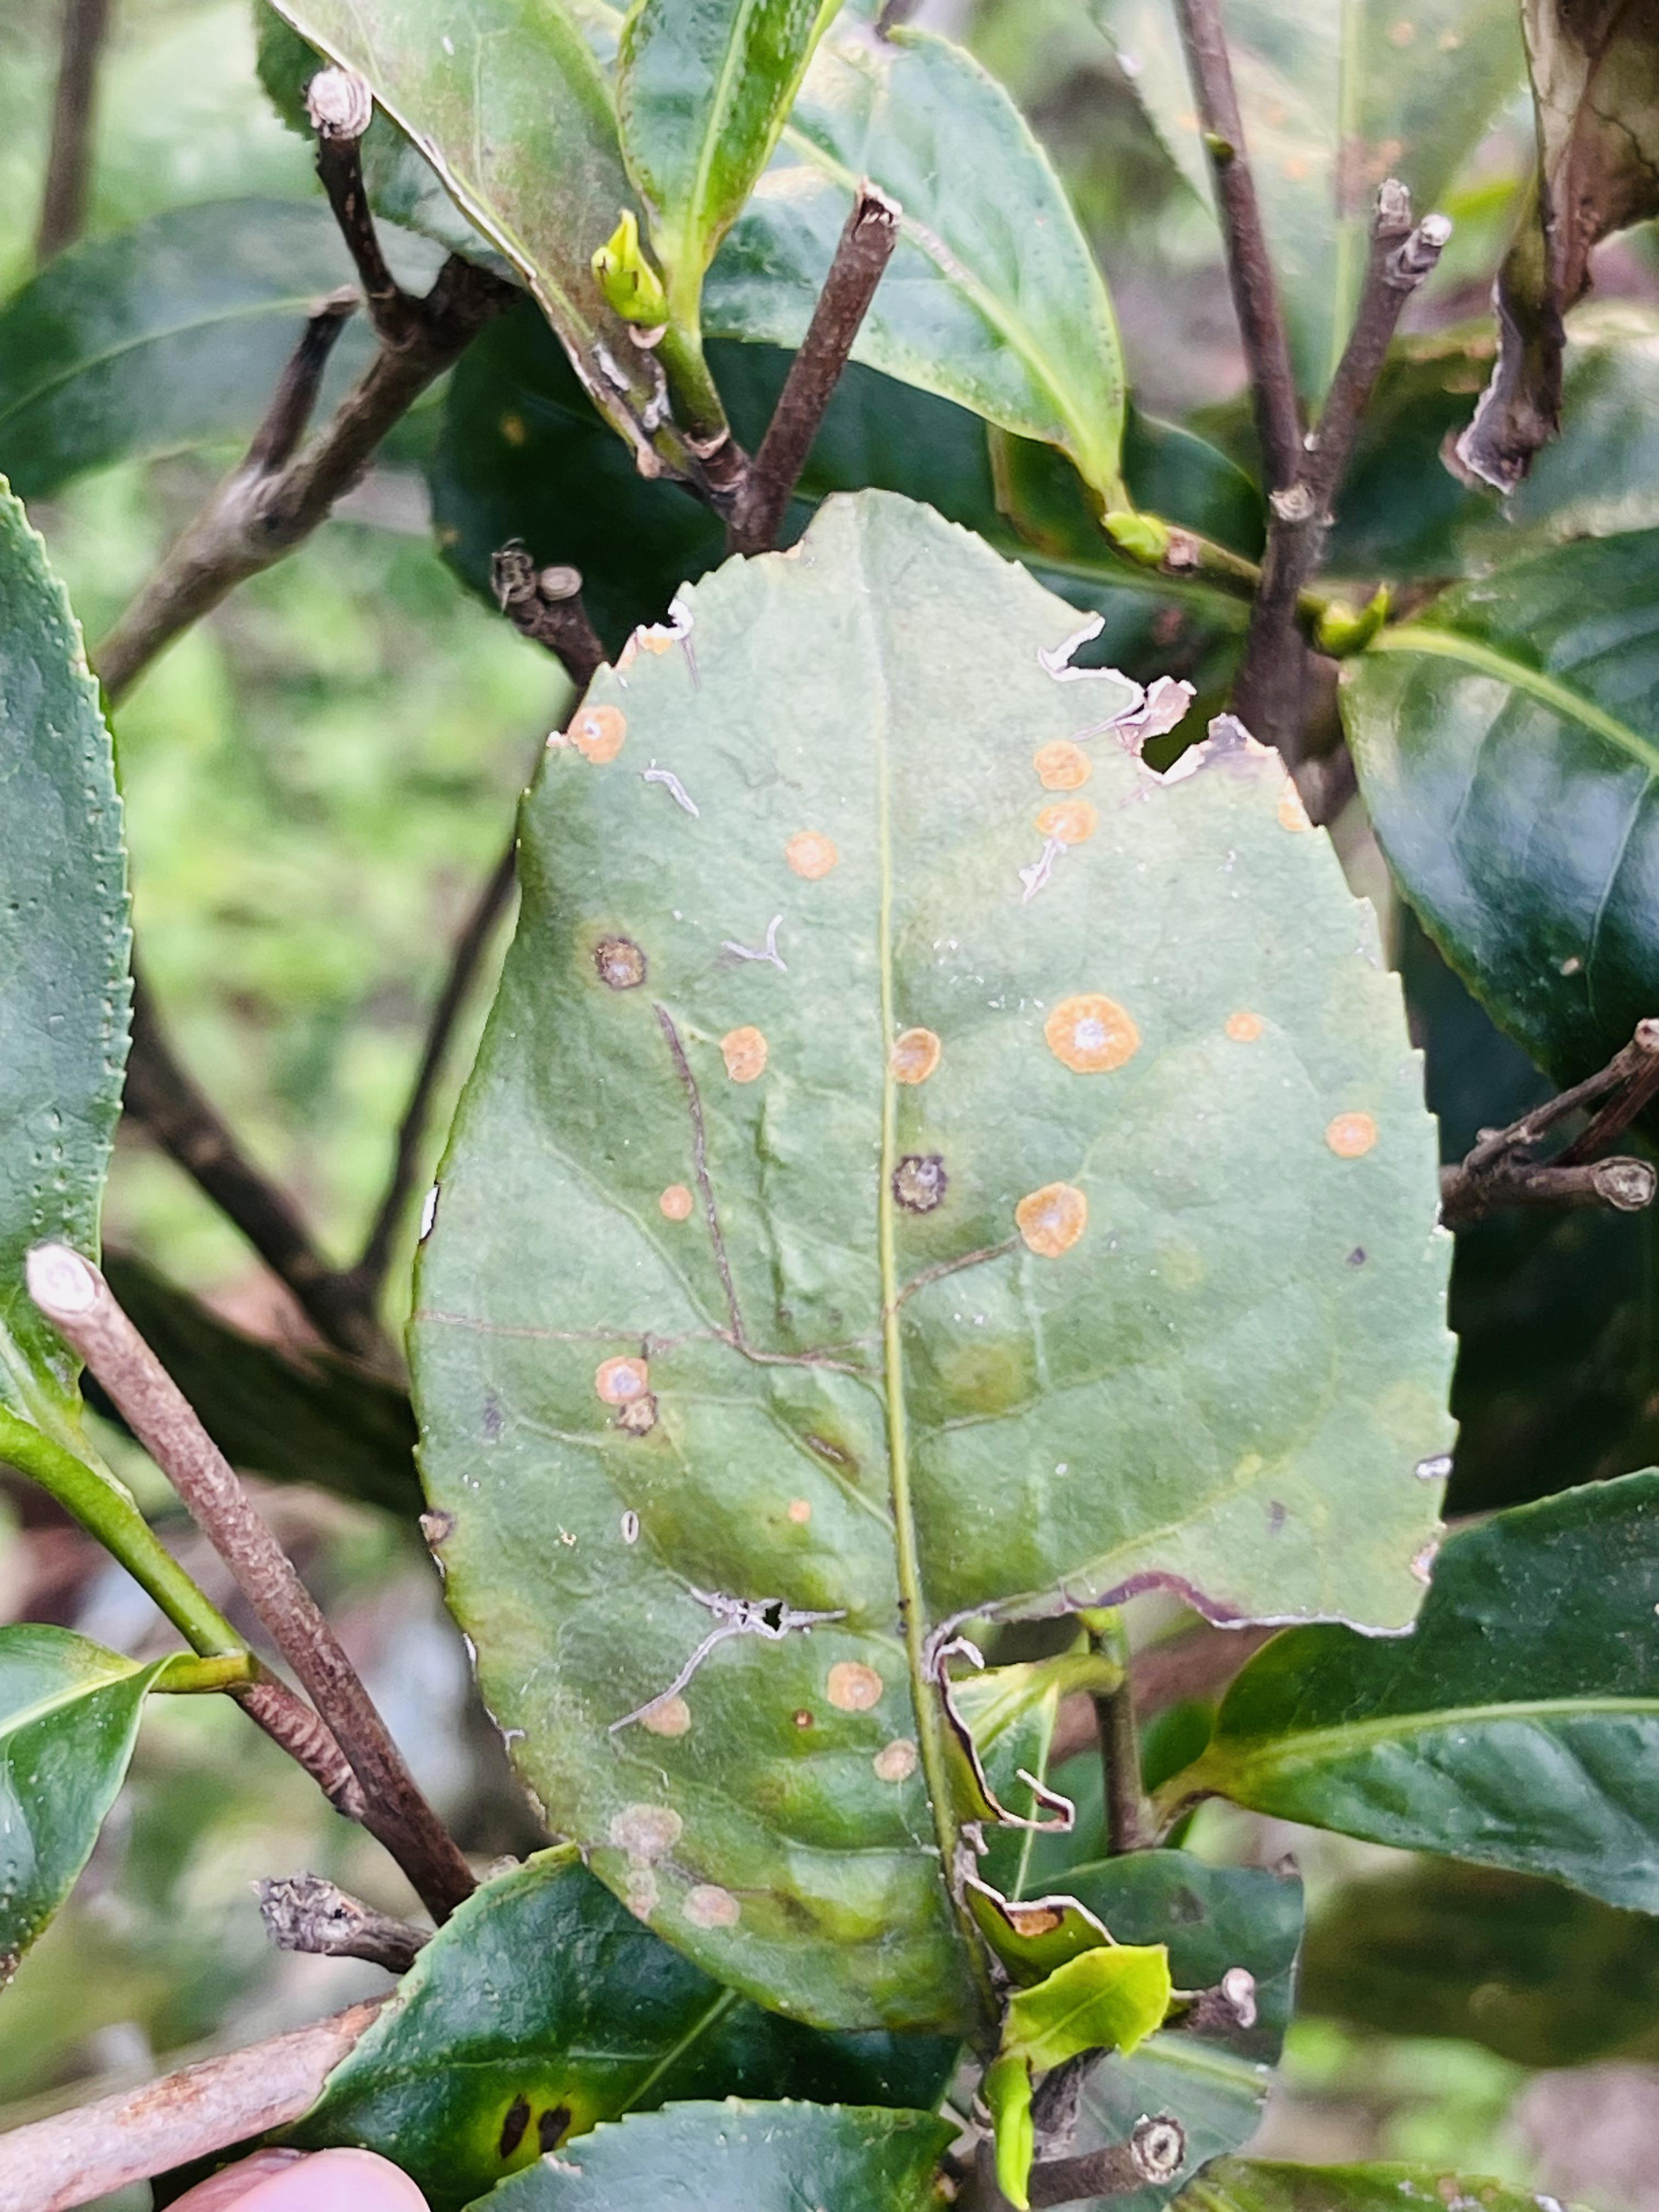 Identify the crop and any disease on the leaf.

tea, red rust
